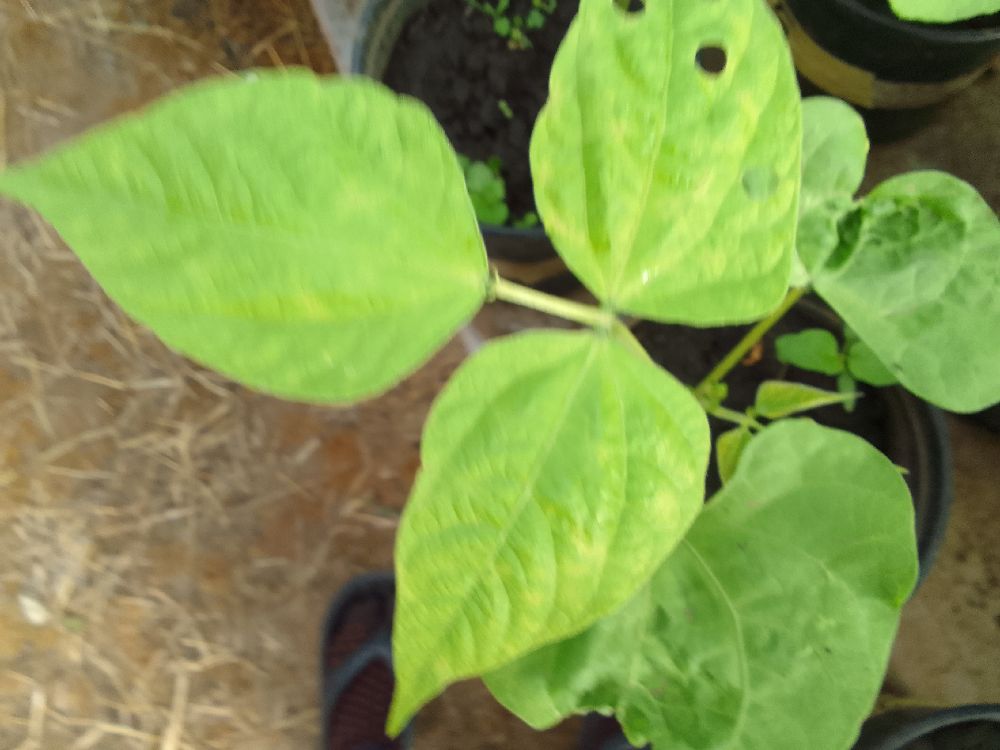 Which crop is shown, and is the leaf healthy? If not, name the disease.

common bean, healthy
